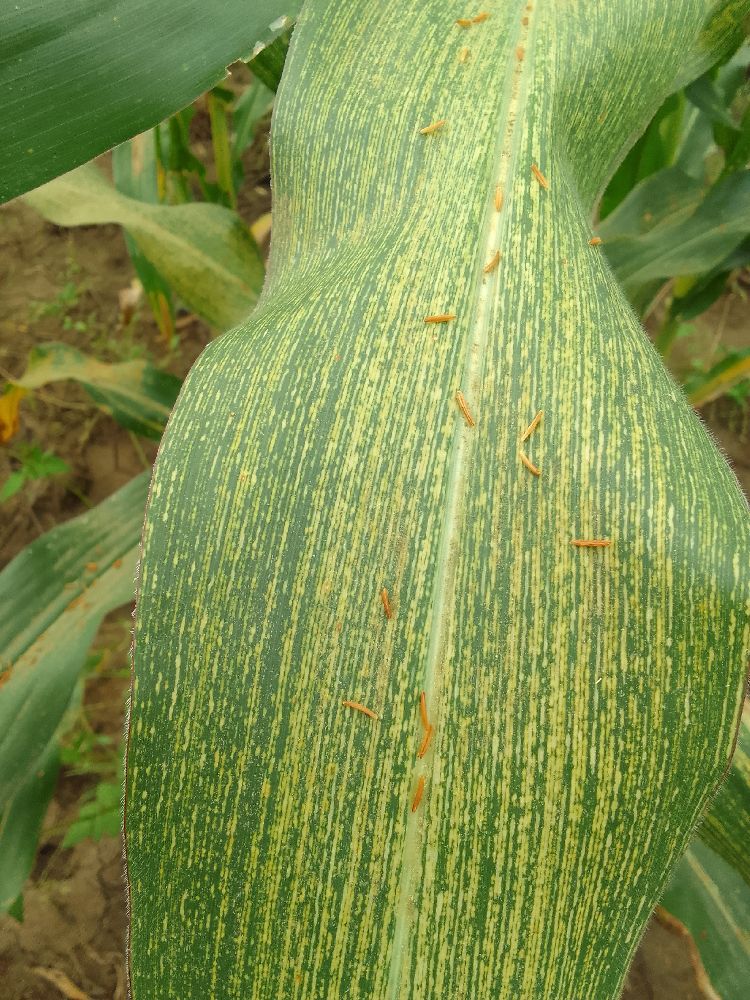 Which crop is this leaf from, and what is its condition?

maize, maize streak virus
